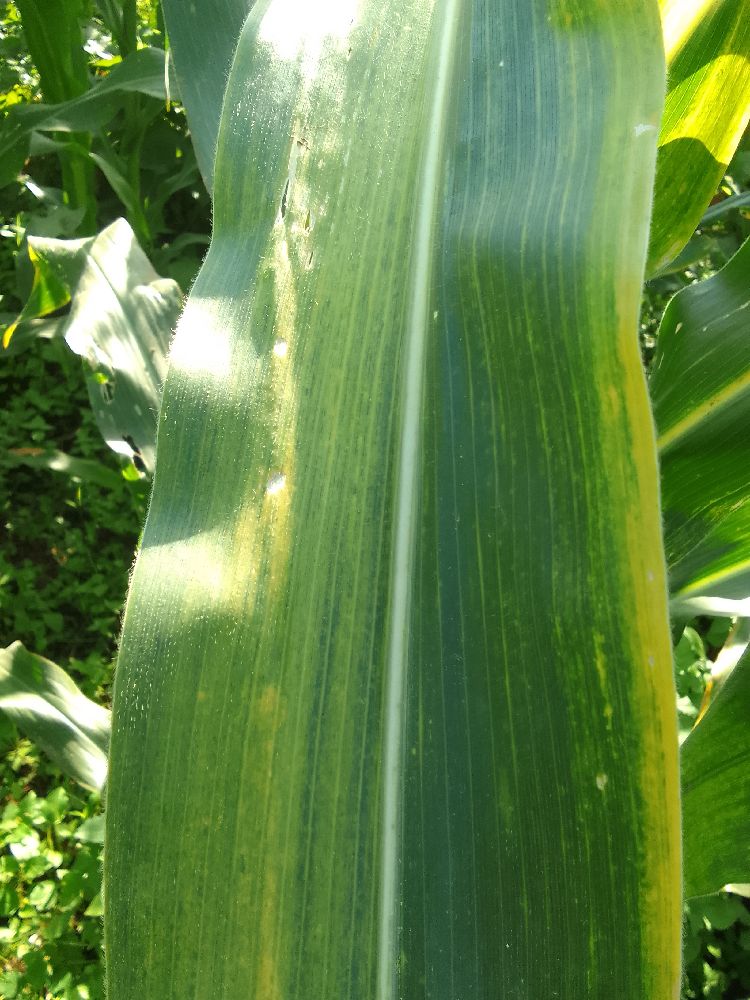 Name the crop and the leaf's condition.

maize, maize lethal necrosis
